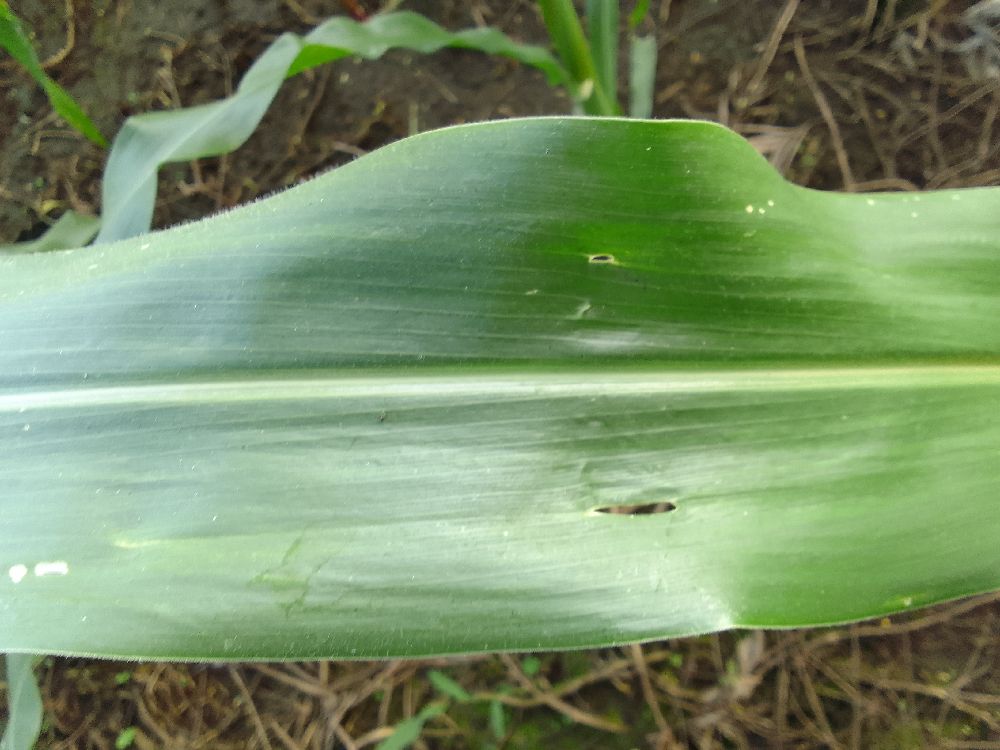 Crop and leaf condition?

maize, healthy
